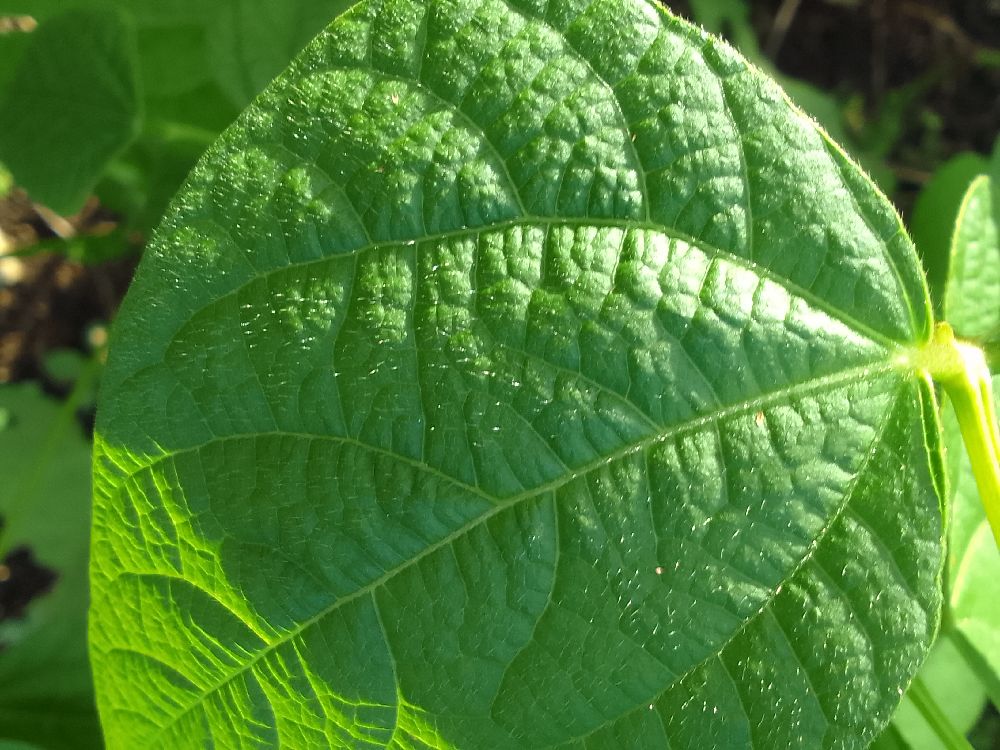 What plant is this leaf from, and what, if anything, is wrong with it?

common bean, healthy
